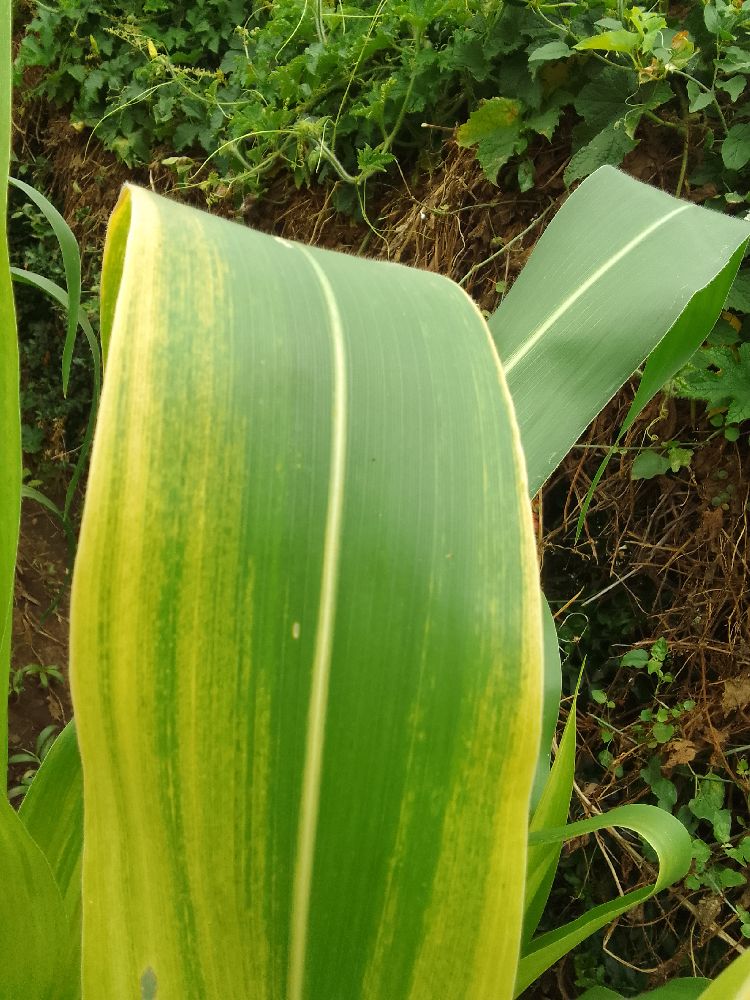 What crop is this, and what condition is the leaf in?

maize, maize lethal necrosis
